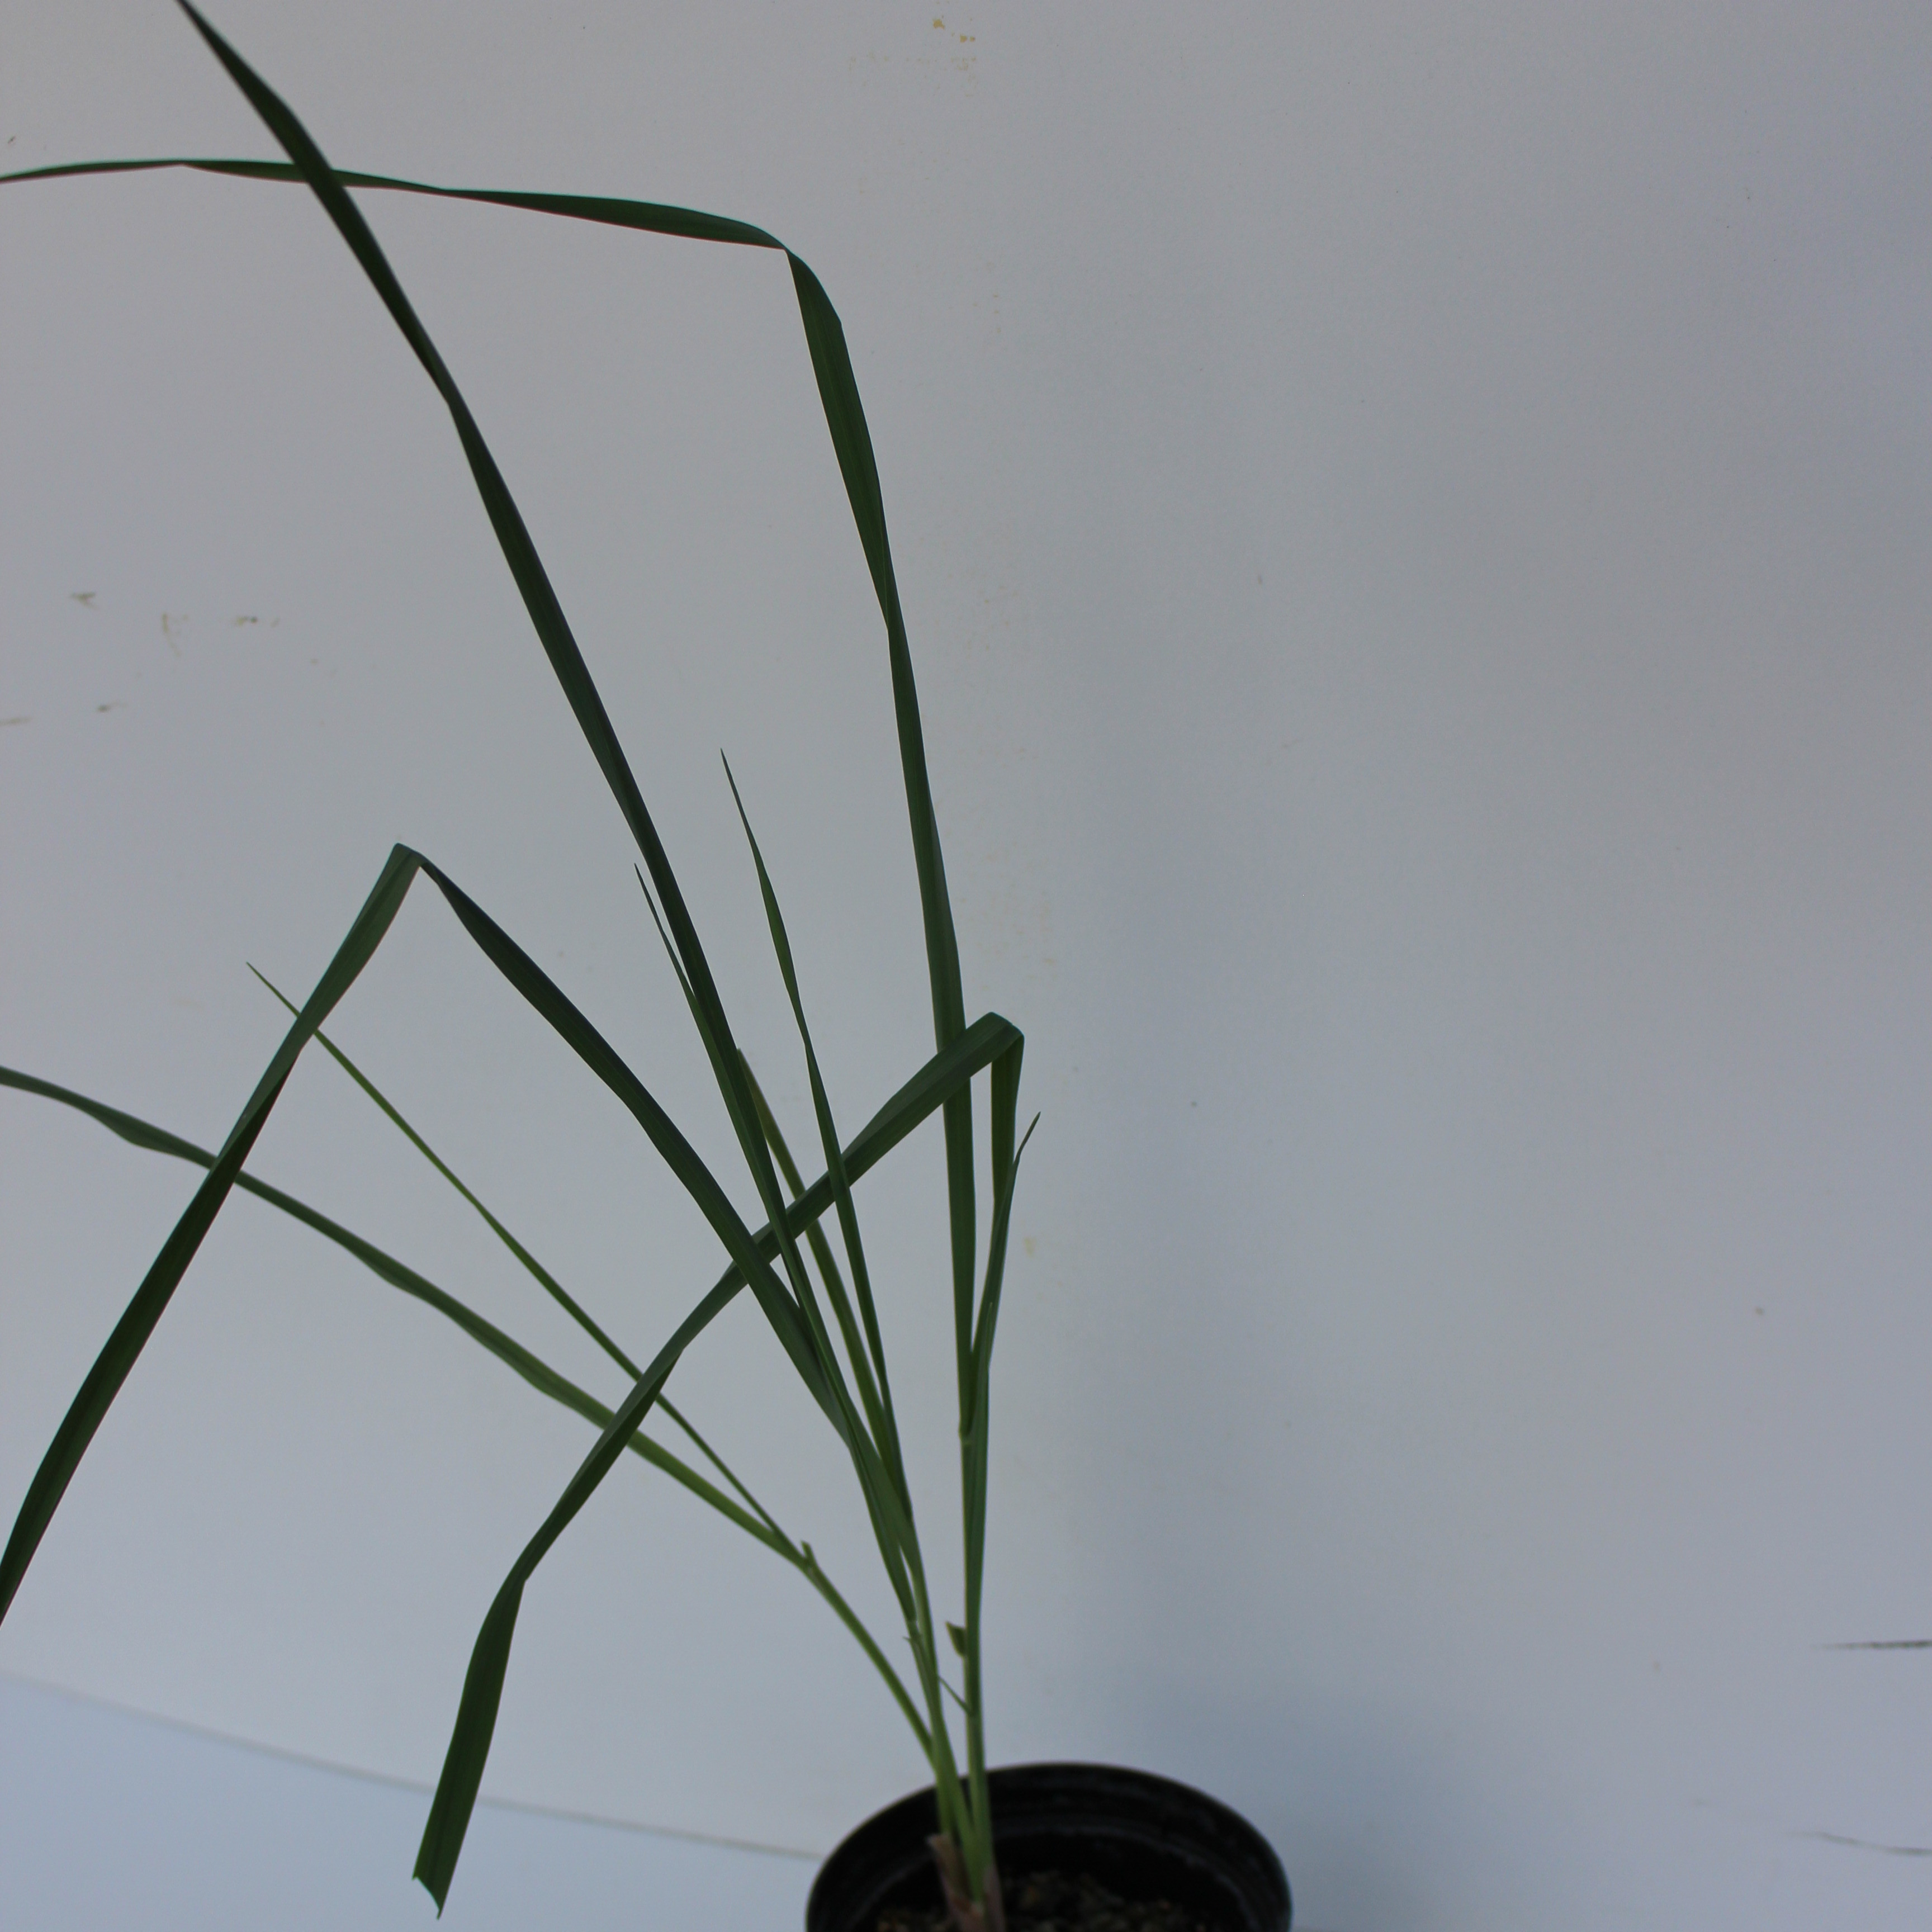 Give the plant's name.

Avena sterilis
